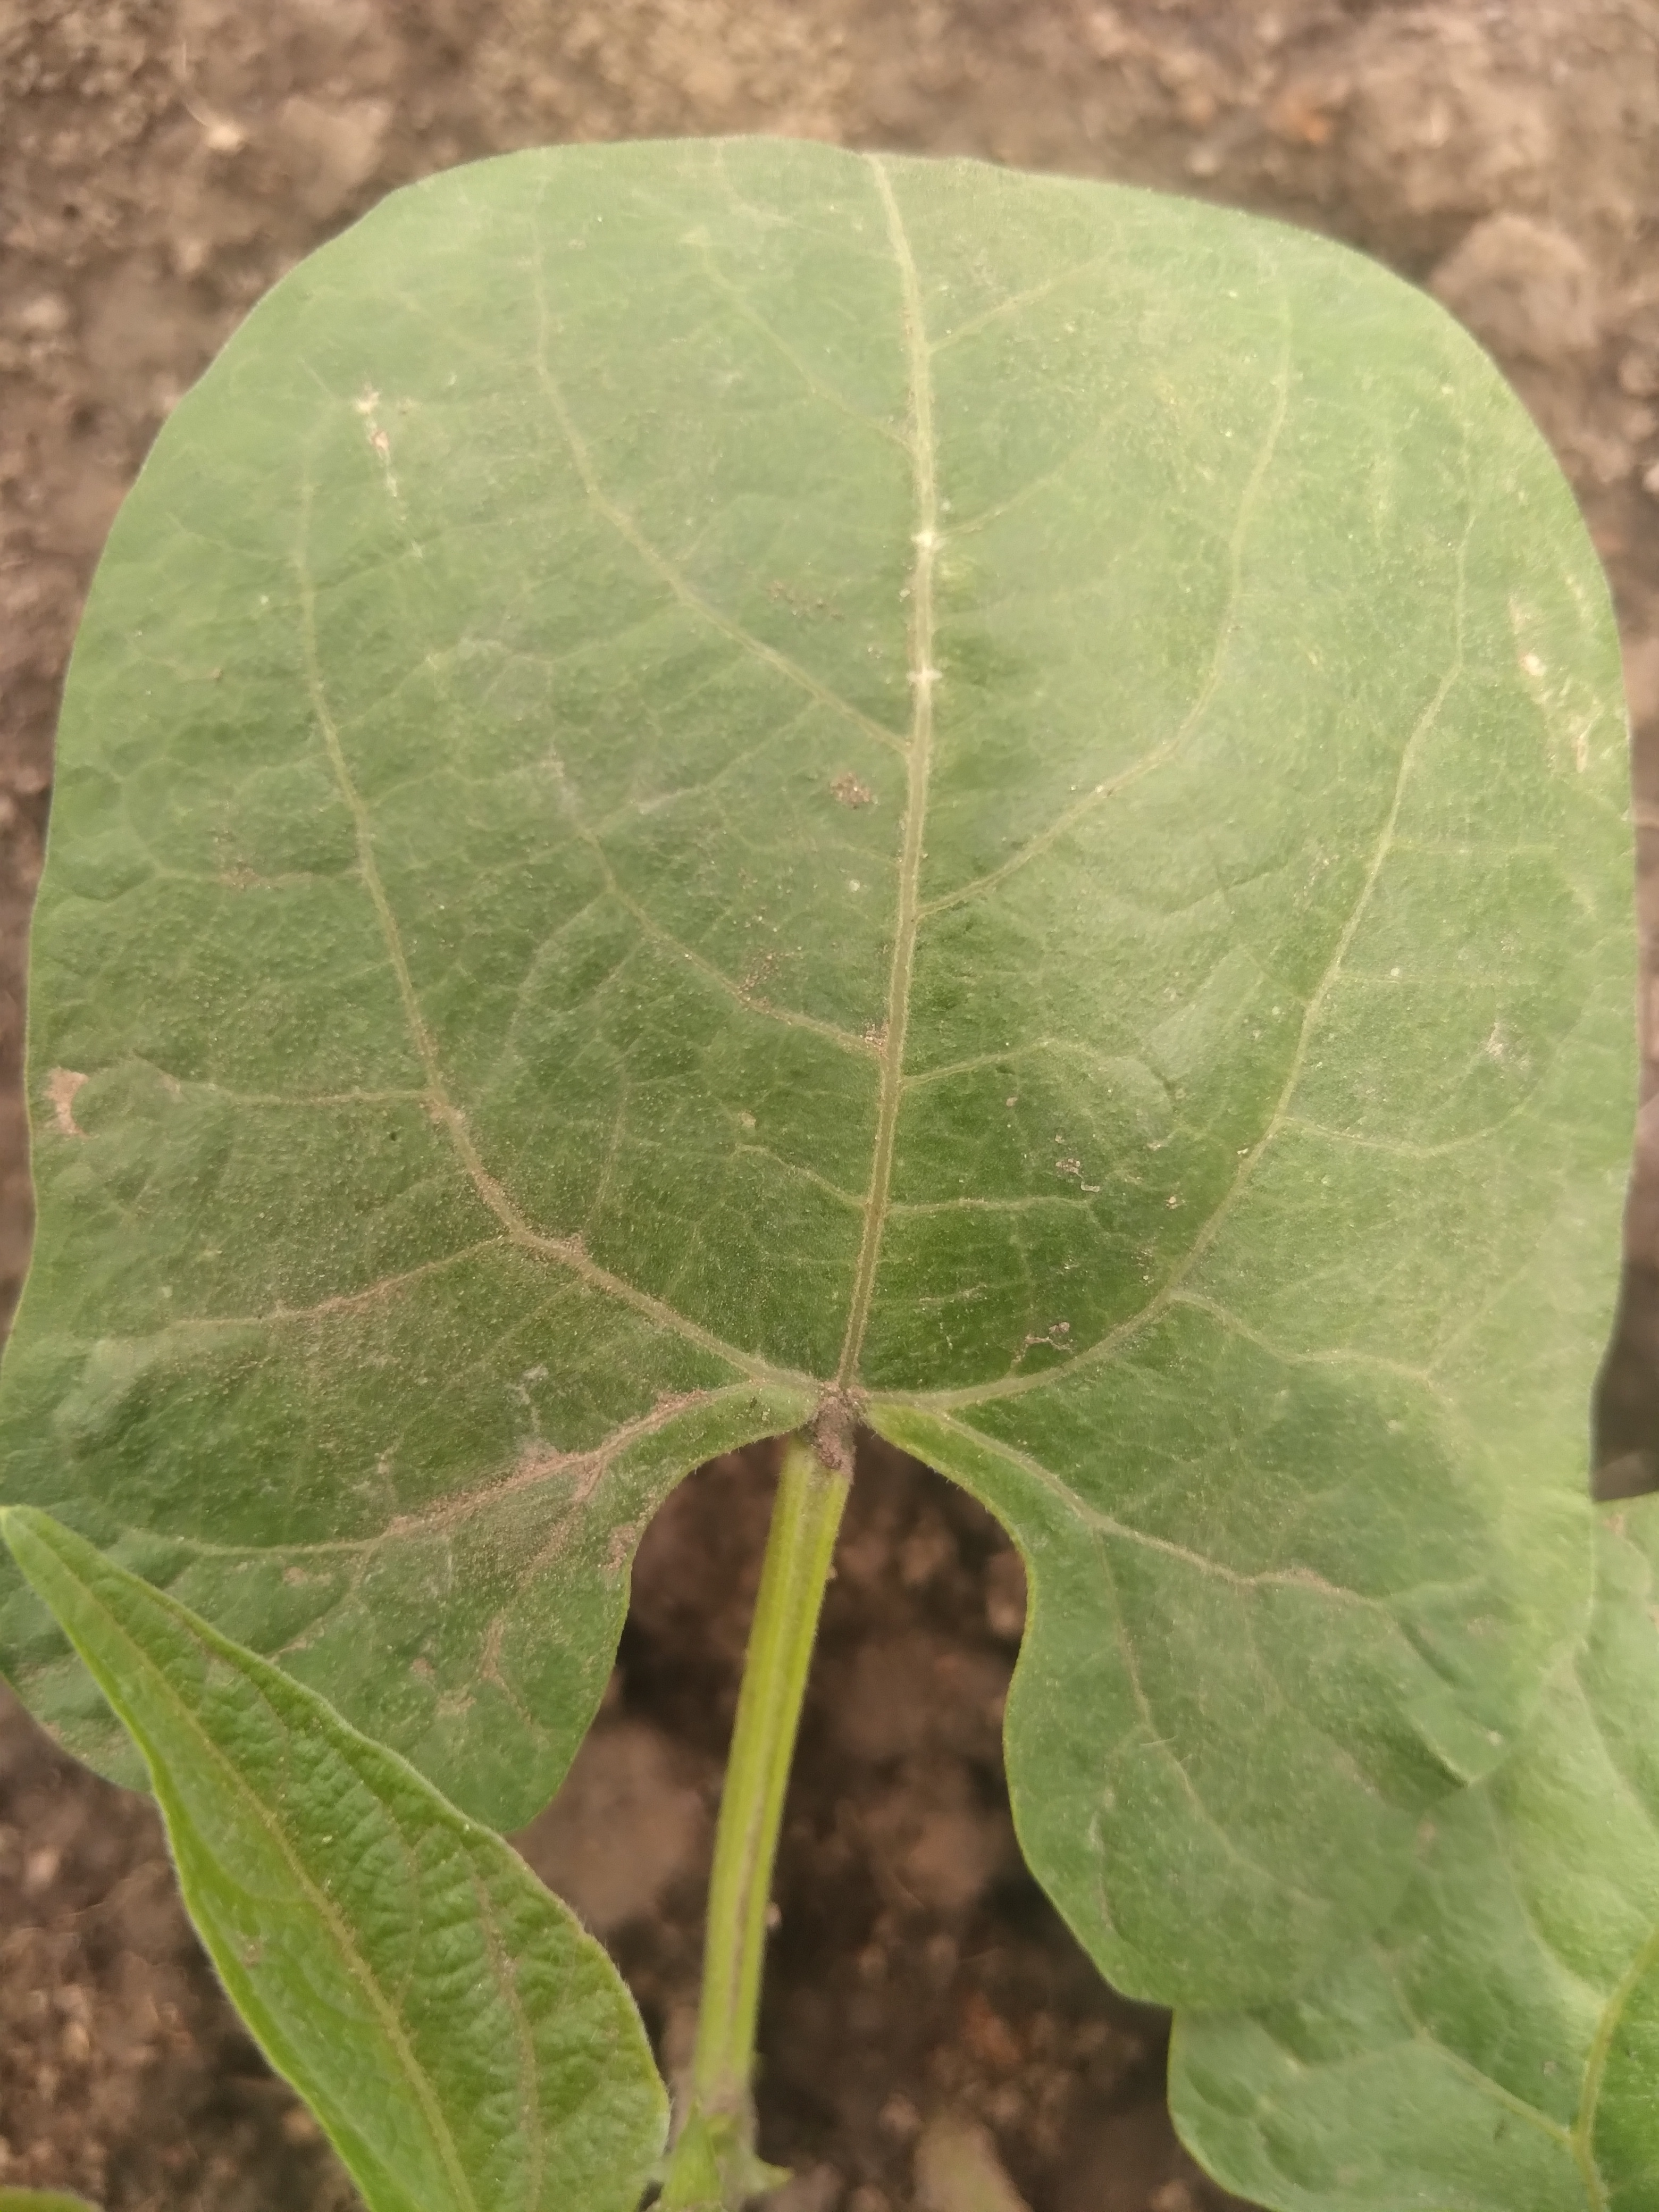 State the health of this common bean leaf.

healthy
